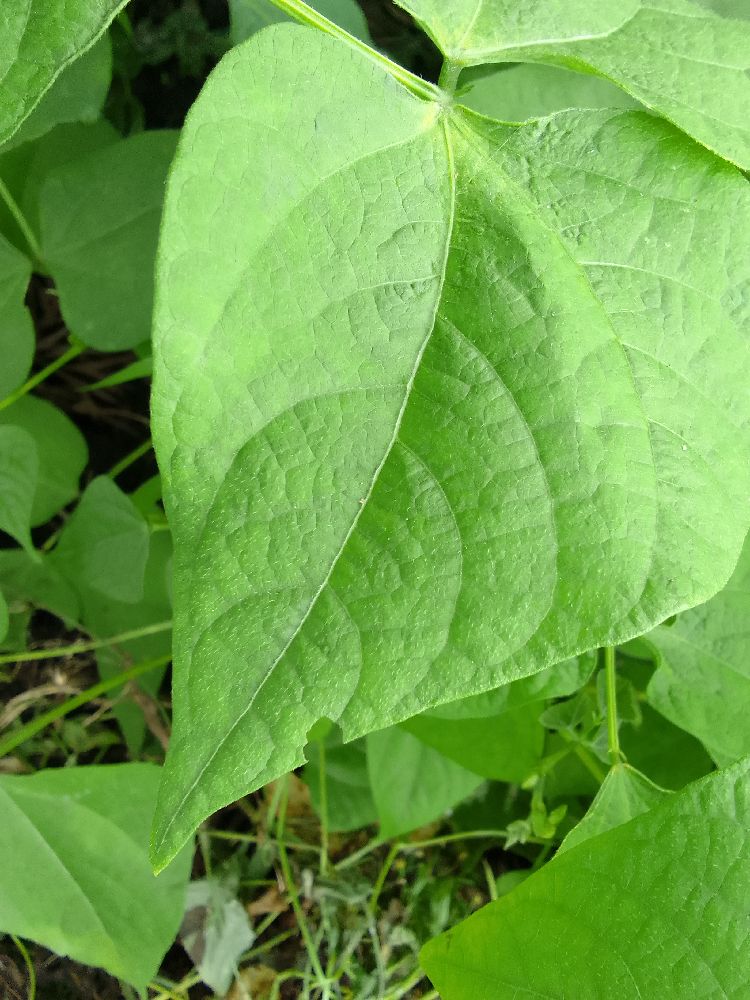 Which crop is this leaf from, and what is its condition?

common bean, healthy
